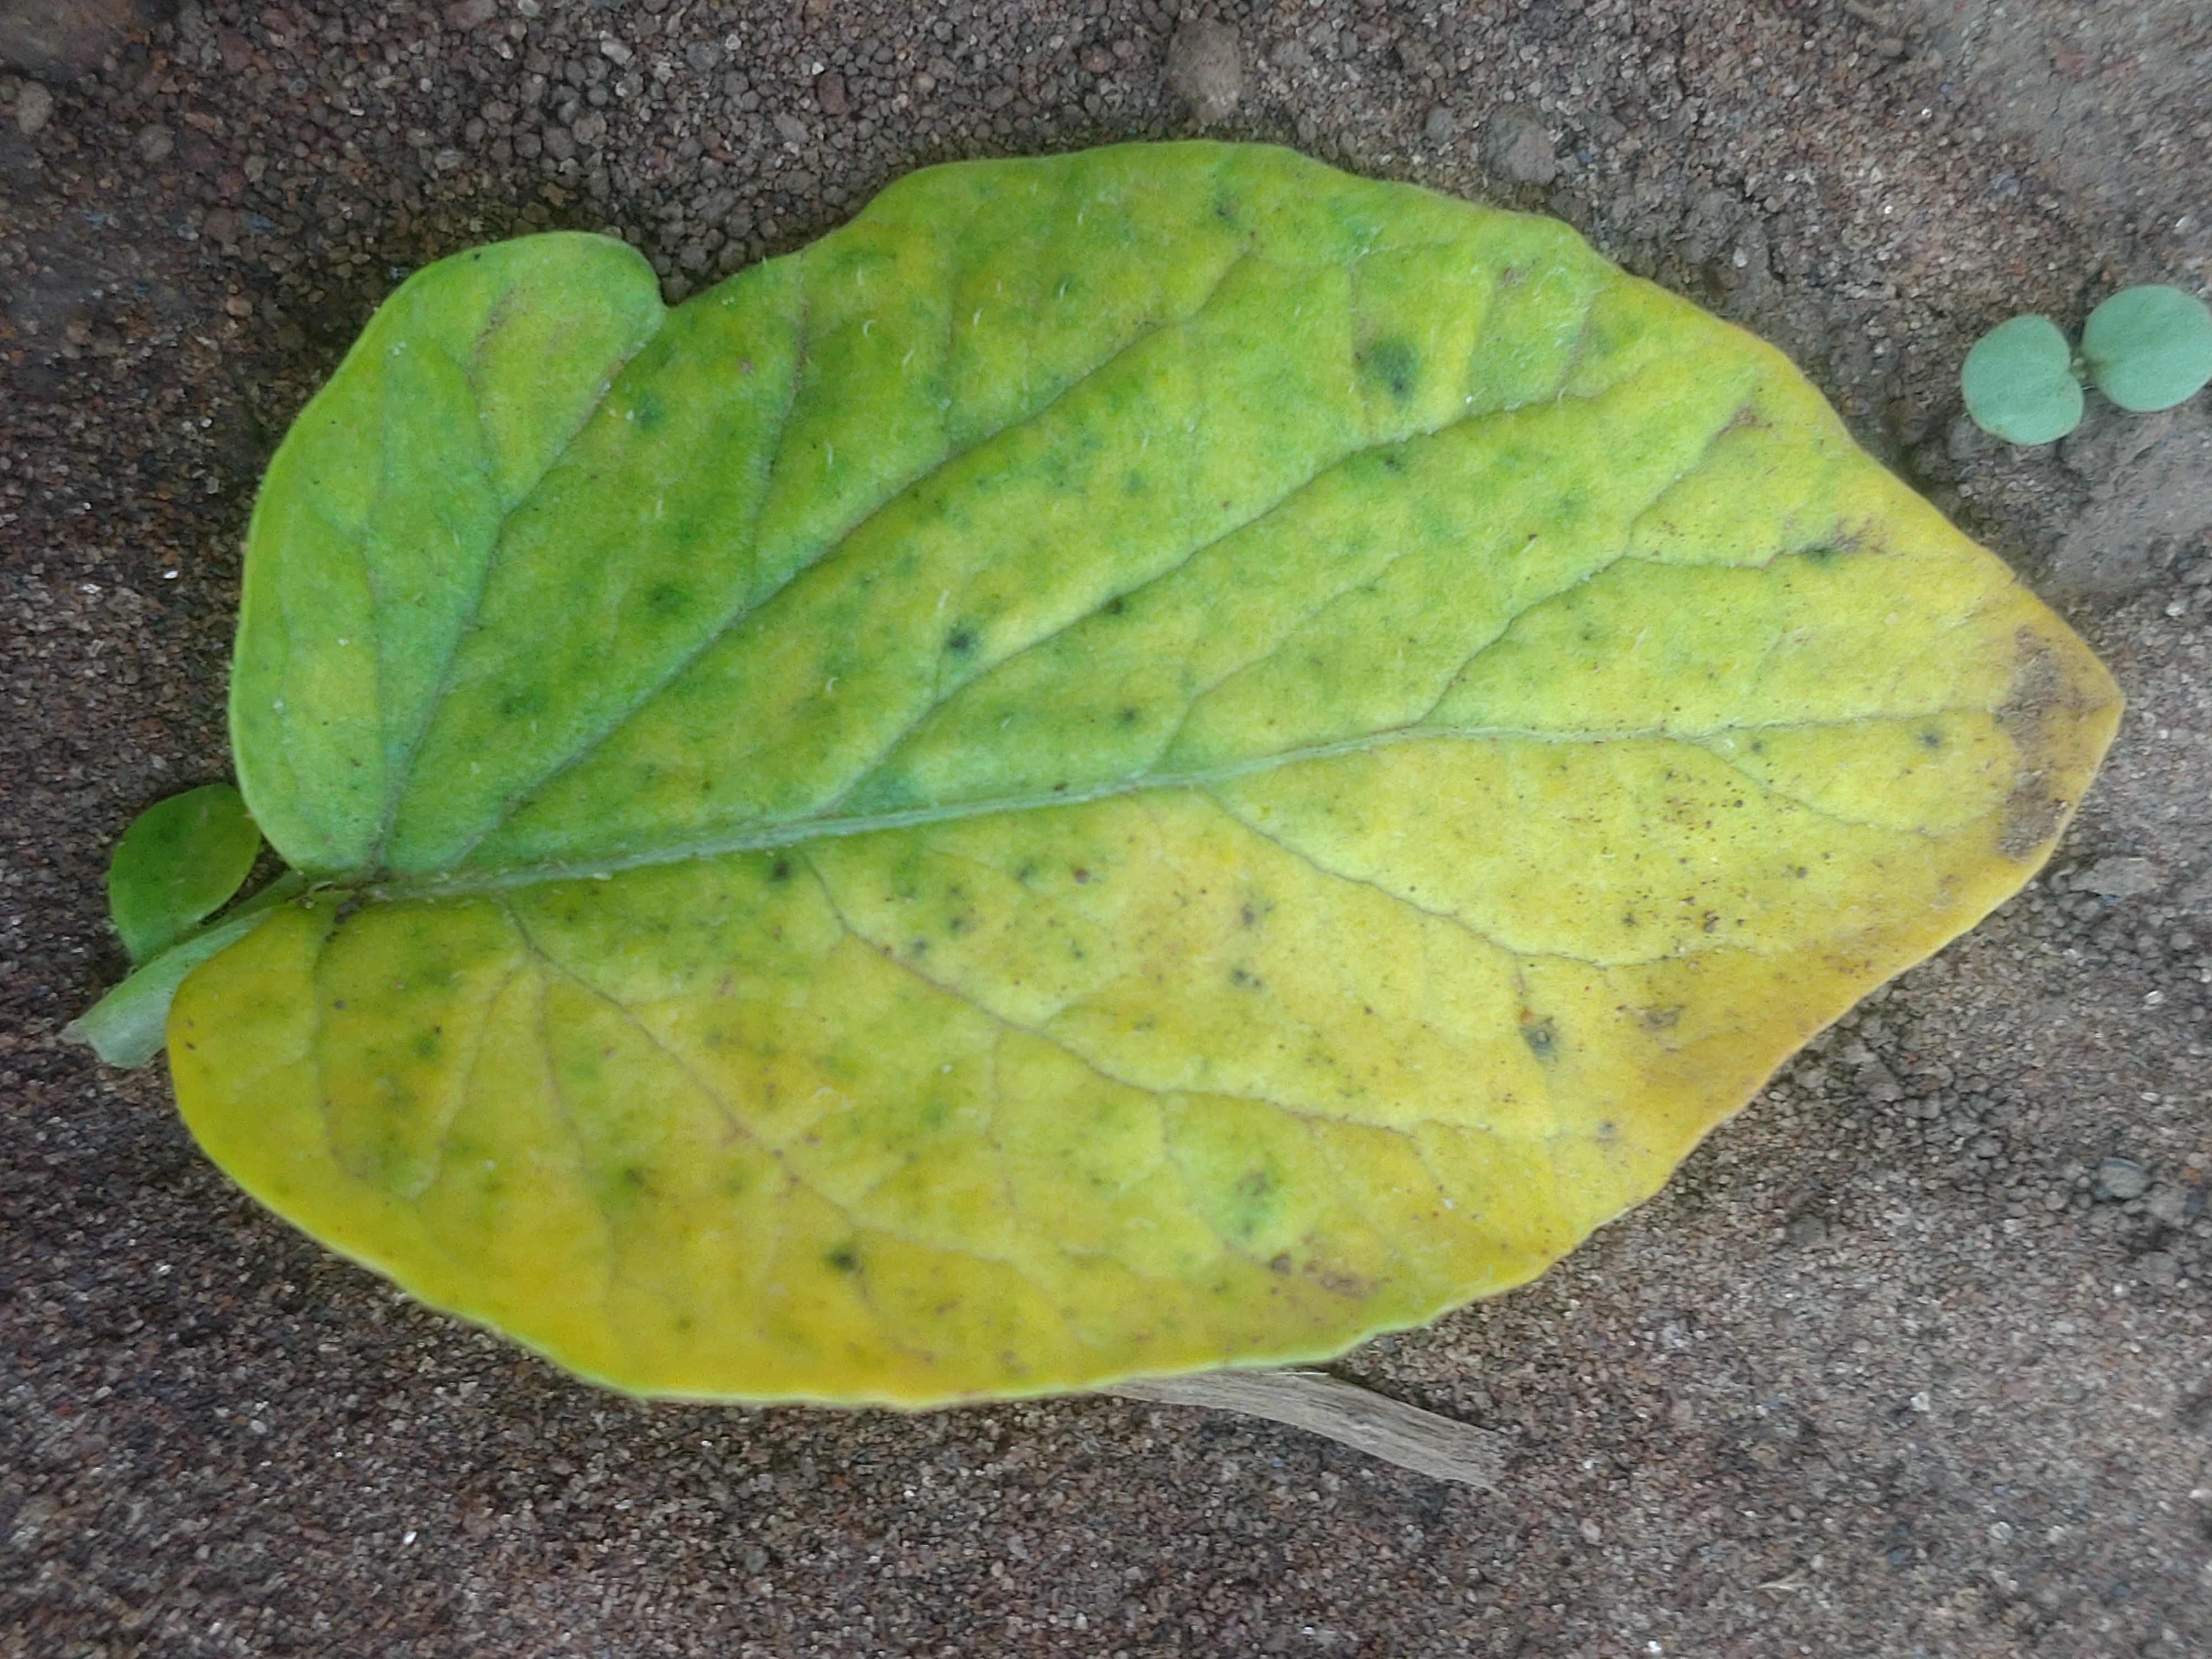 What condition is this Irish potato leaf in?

late blight
